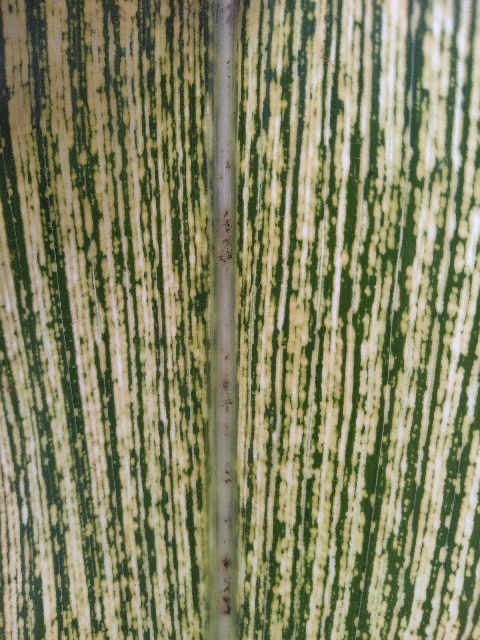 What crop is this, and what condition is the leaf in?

maize, maize streak virus
